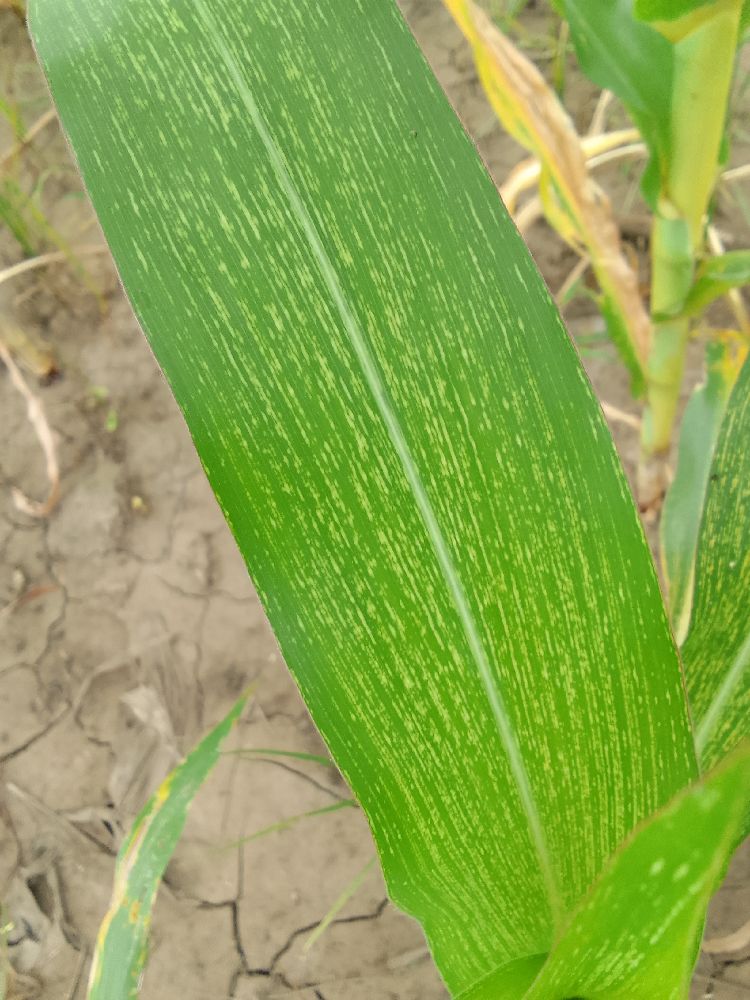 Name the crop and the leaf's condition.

maize, maize streak virus
